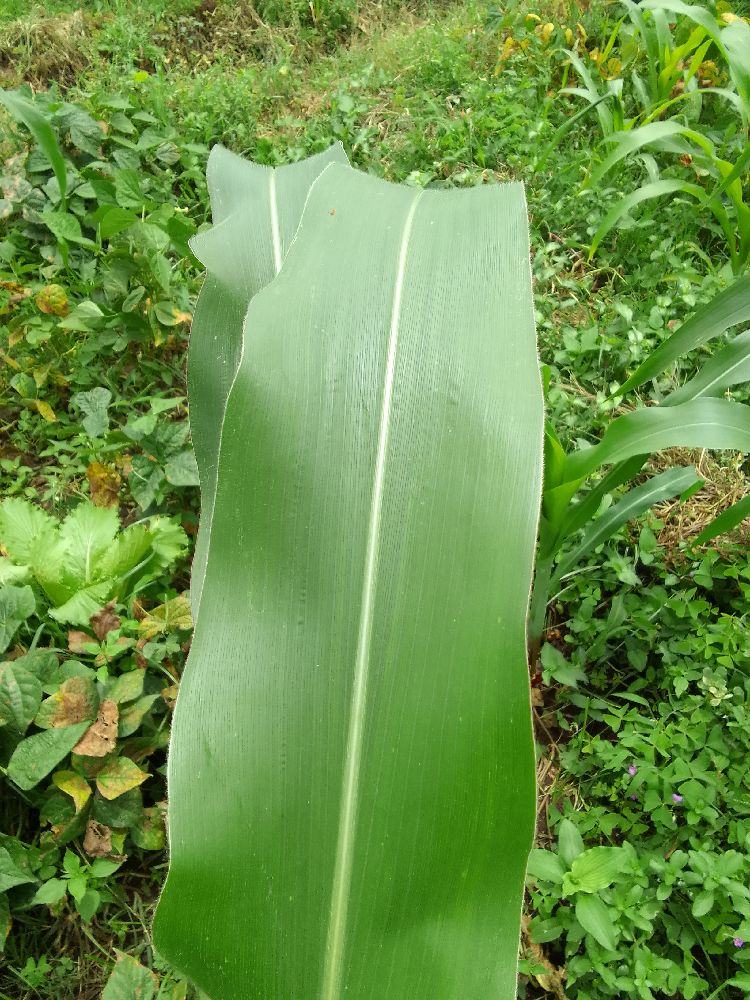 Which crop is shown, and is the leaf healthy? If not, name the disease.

maize, healthy
